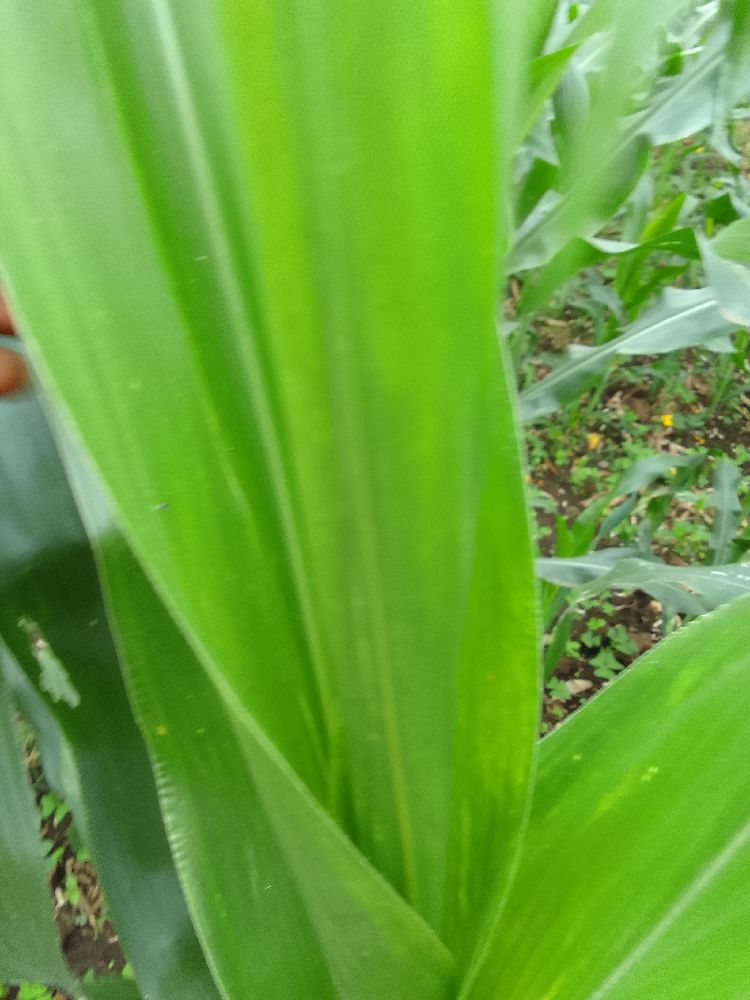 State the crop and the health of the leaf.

maize, maize lethal necrosis
